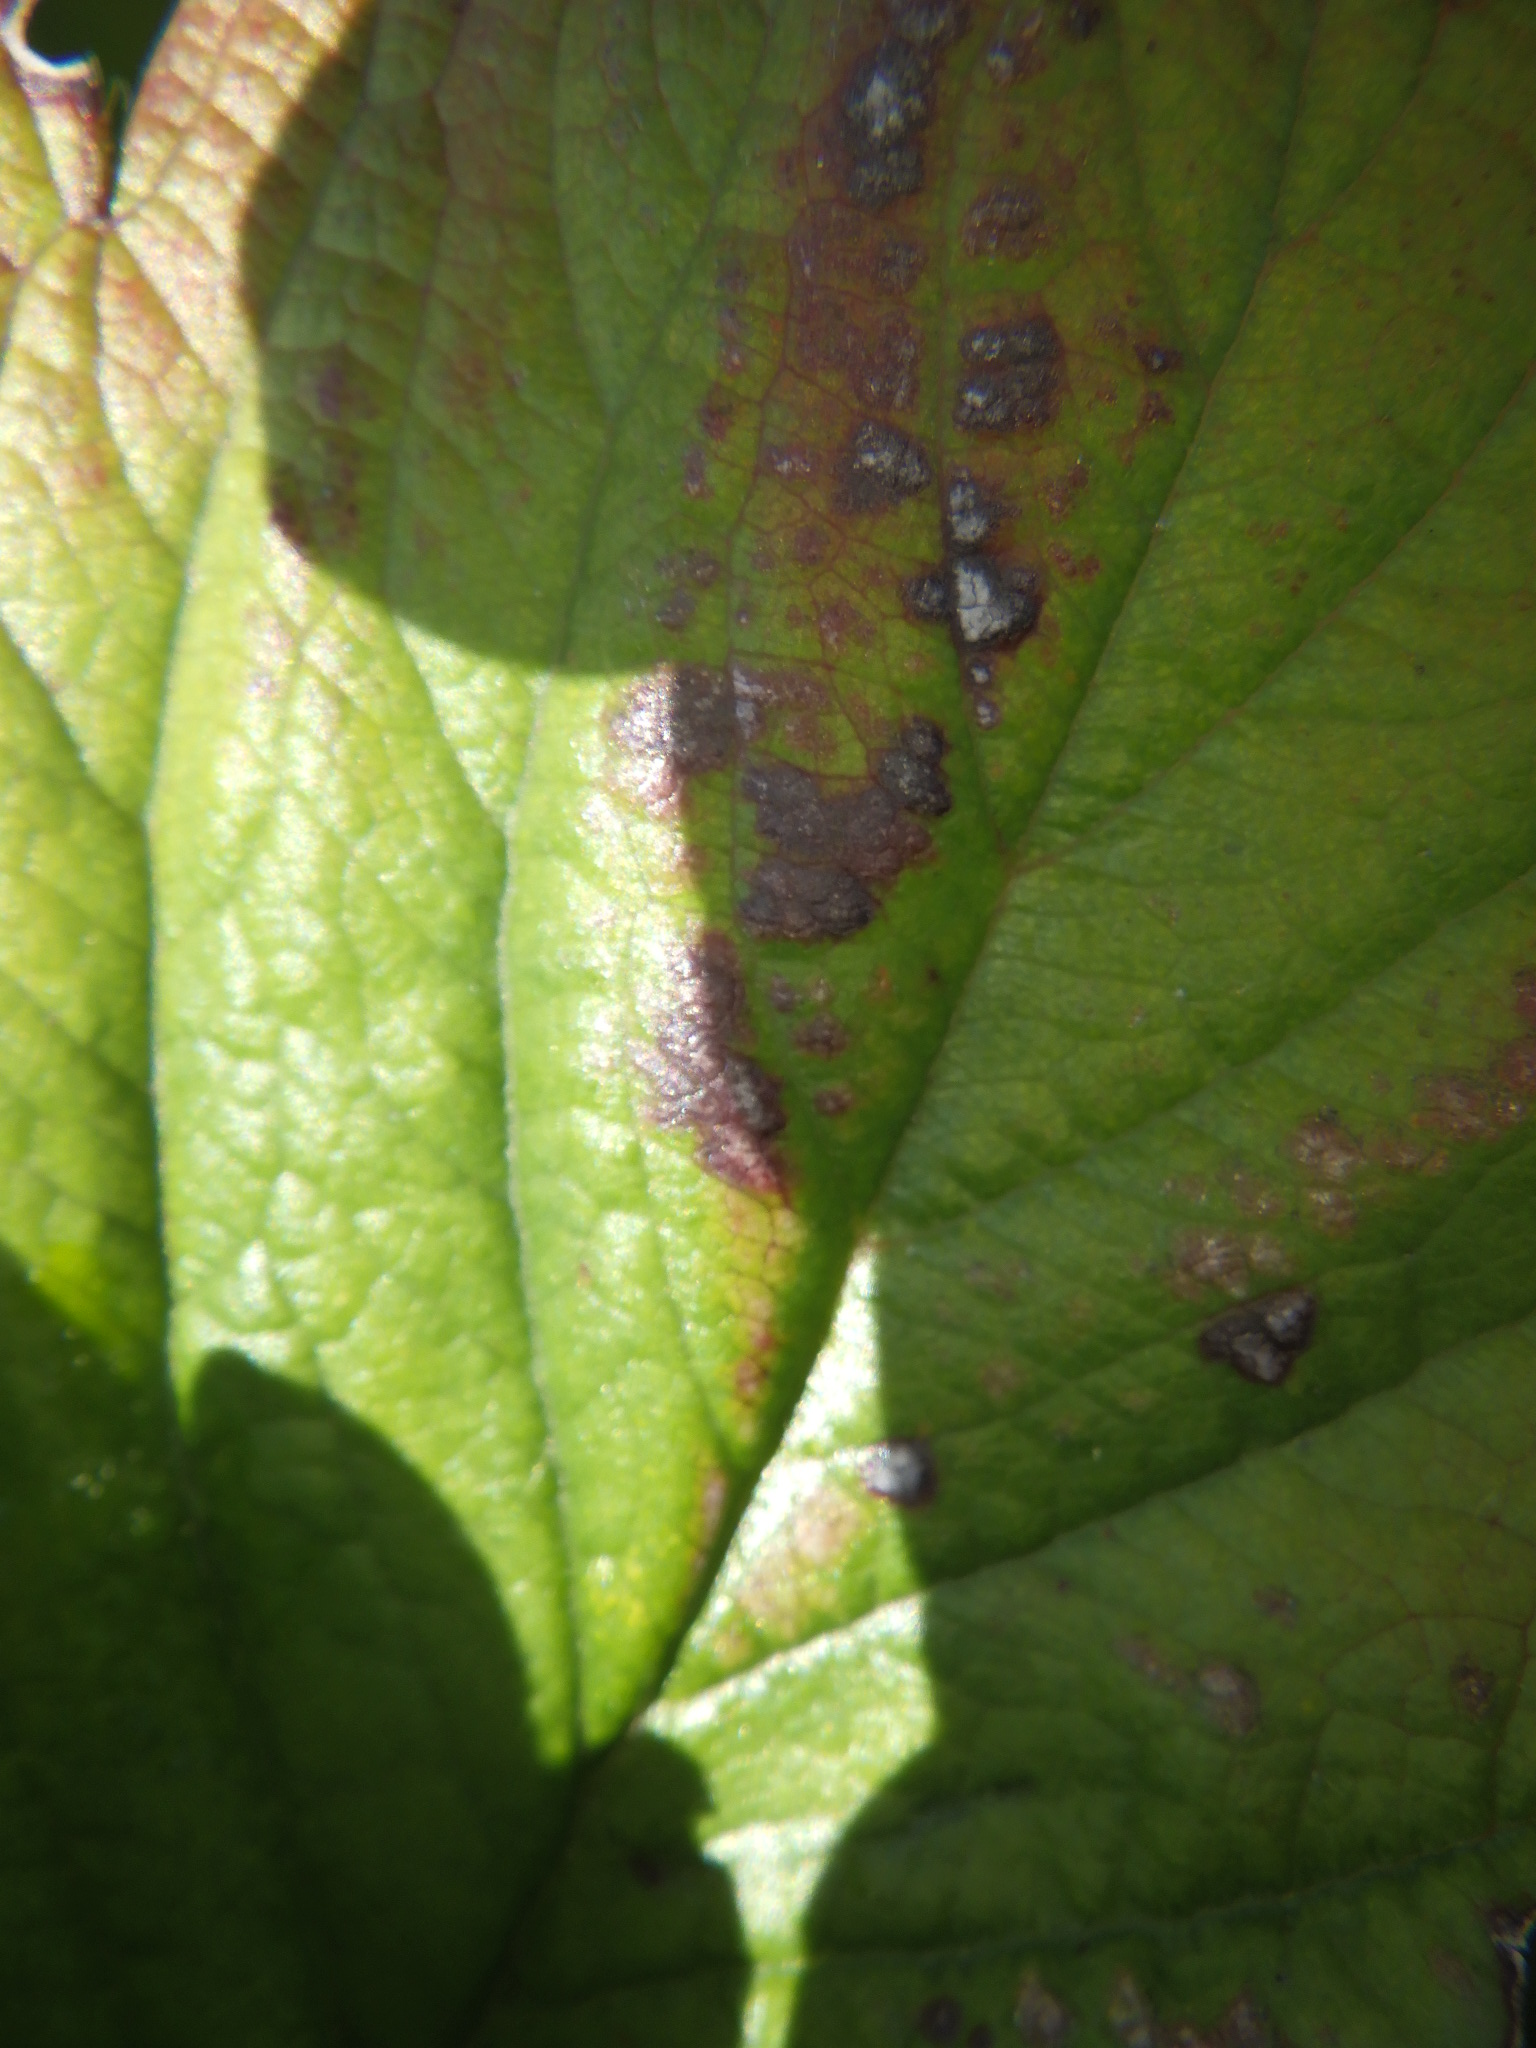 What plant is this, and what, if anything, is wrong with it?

strawberry, powdery mildew
